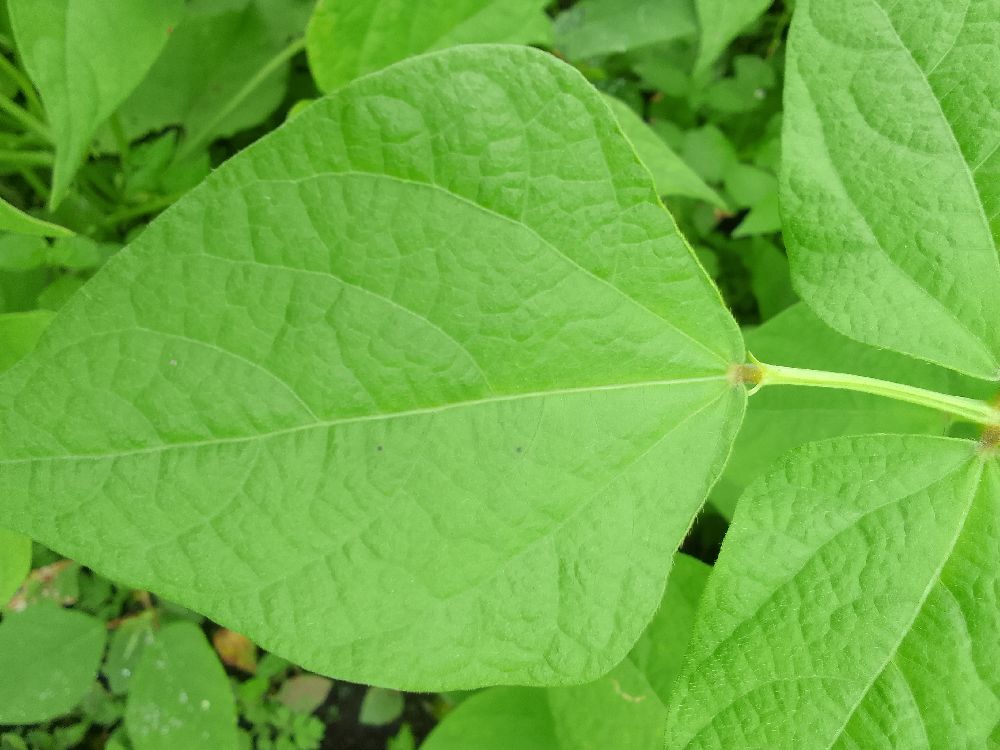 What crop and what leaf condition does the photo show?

common bean, healthy
